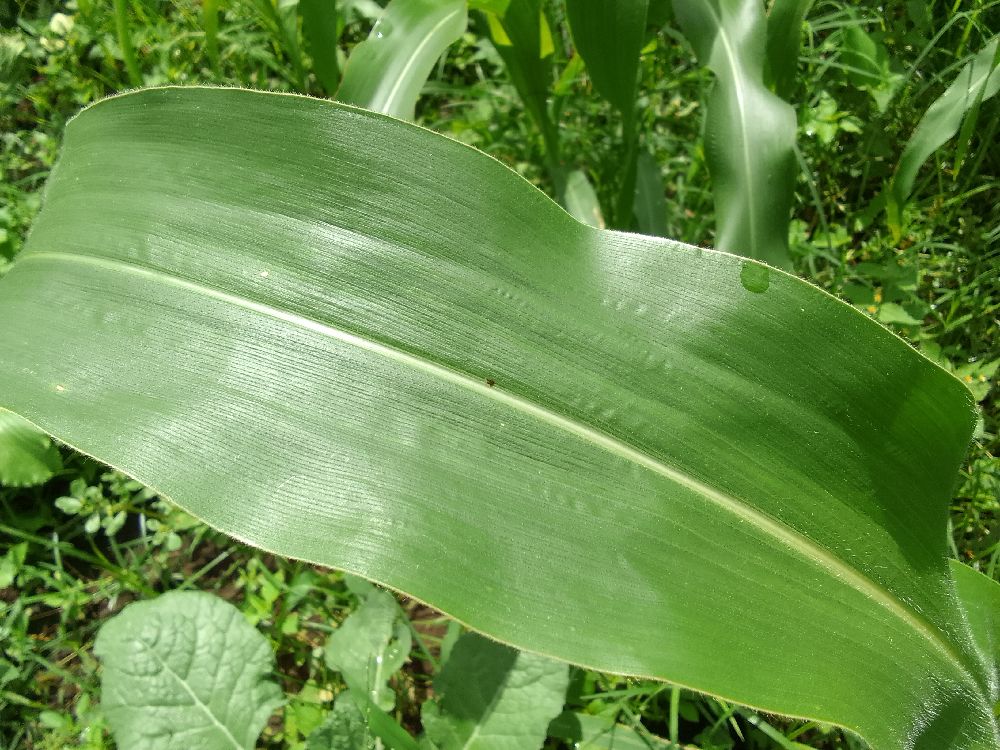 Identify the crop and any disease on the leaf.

maize, healthy
